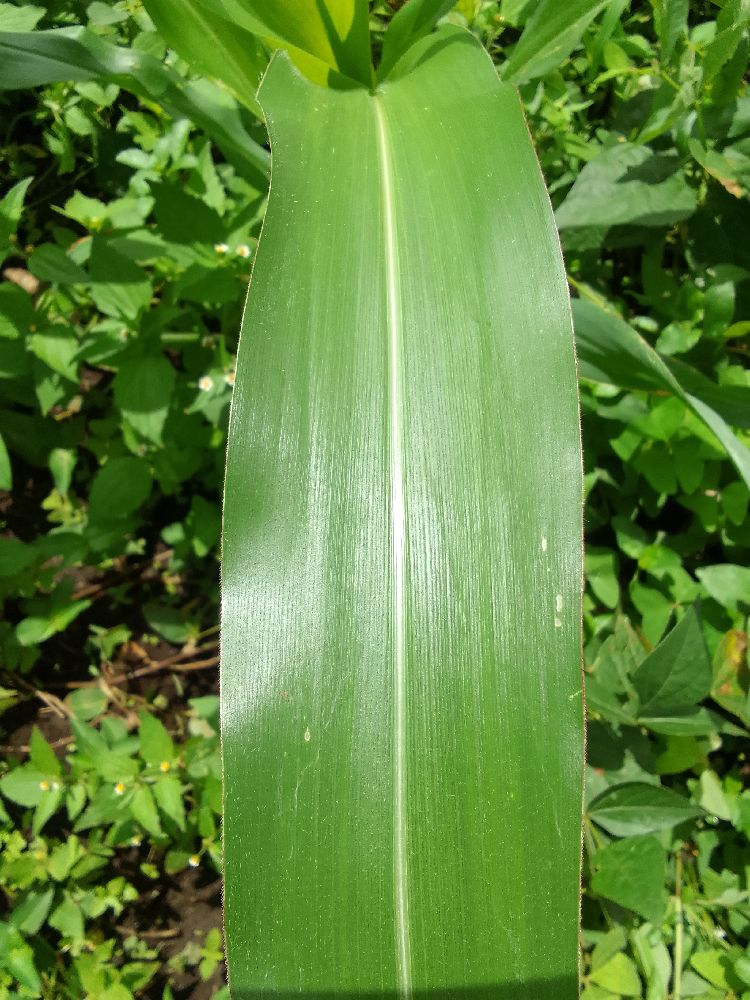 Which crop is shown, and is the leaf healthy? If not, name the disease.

maize, healthy
